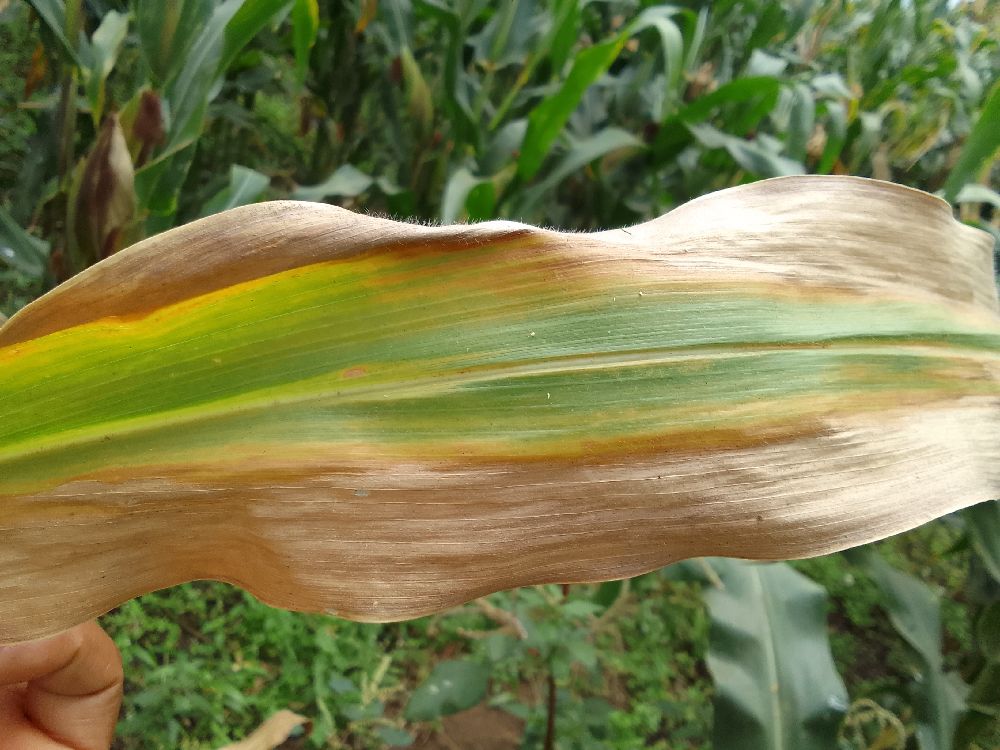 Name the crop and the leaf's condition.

maize, maize lethal necrosis
